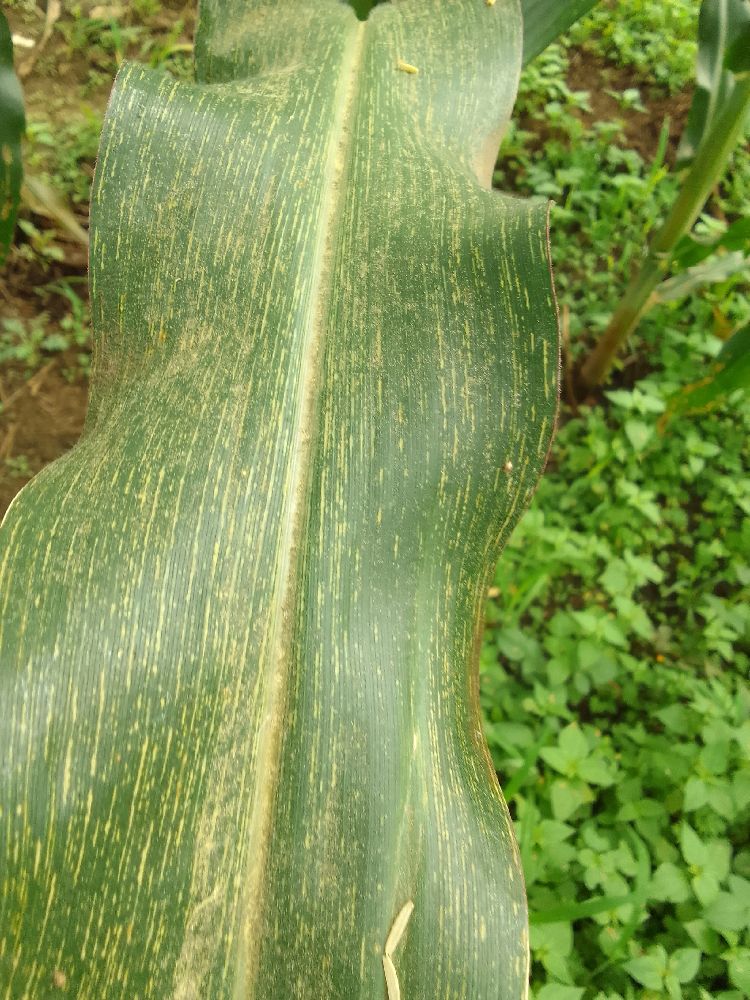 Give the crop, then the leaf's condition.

maize, maize streak virus
